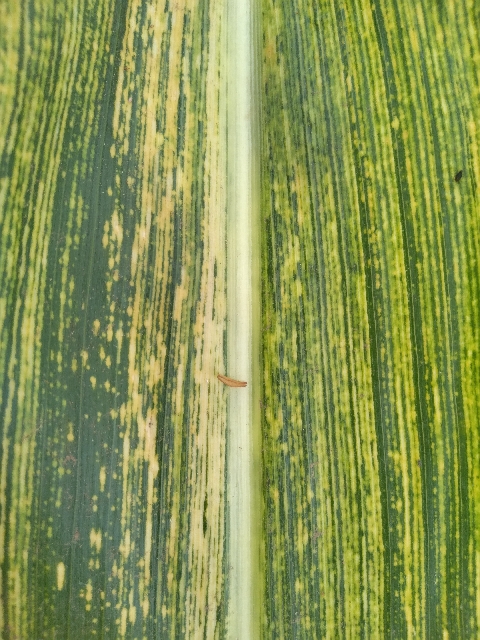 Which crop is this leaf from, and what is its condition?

maize, maize streak virus
